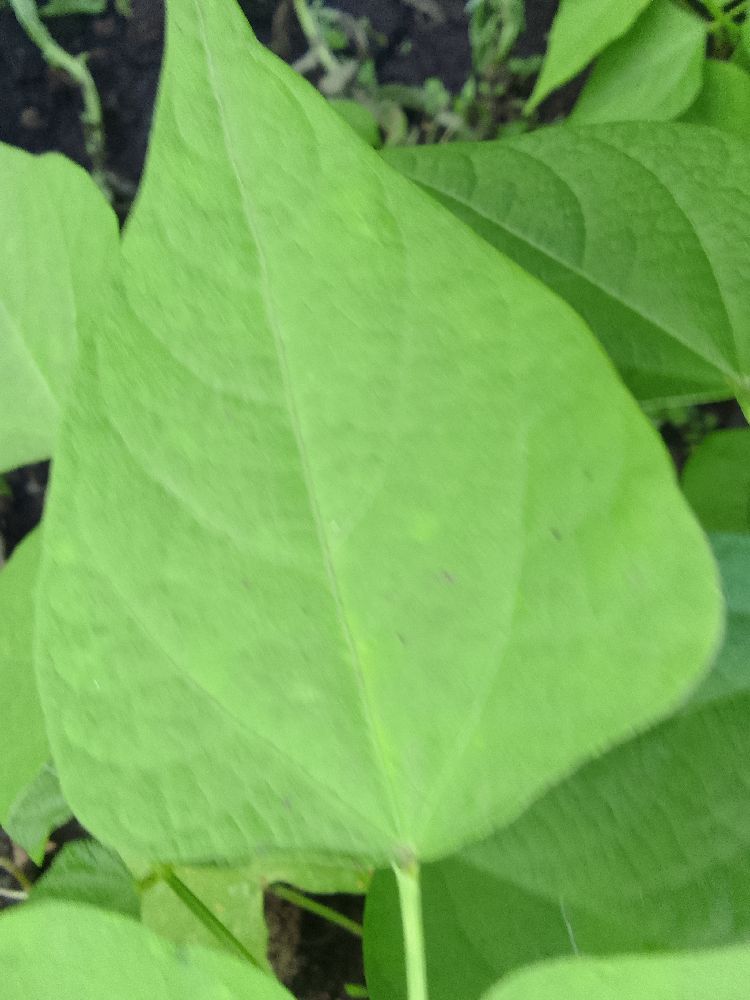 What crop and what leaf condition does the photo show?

common bean, healthy
